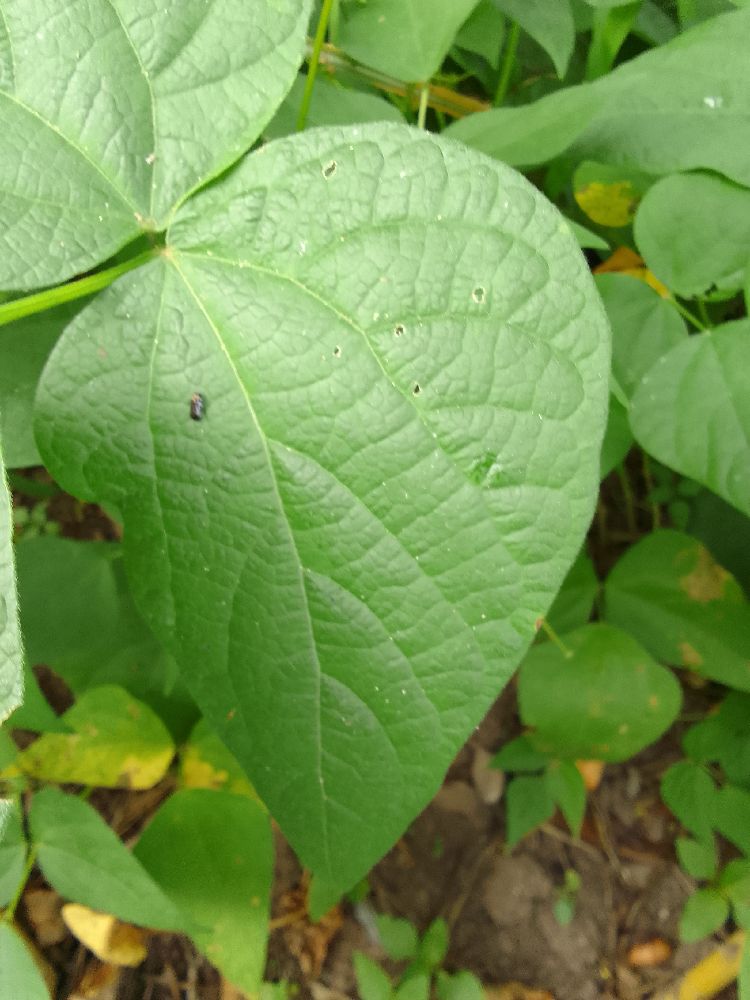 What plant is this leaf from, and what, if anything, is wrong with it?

common bean, healthy
